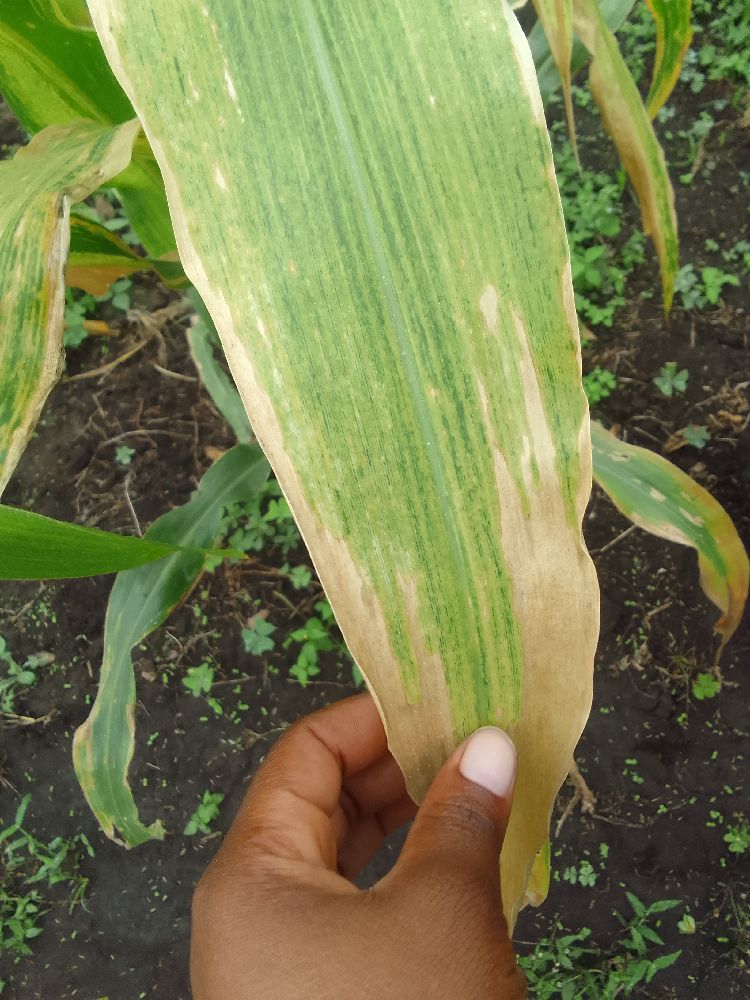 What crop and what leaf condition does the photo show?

maize, maize lethal necrosis
